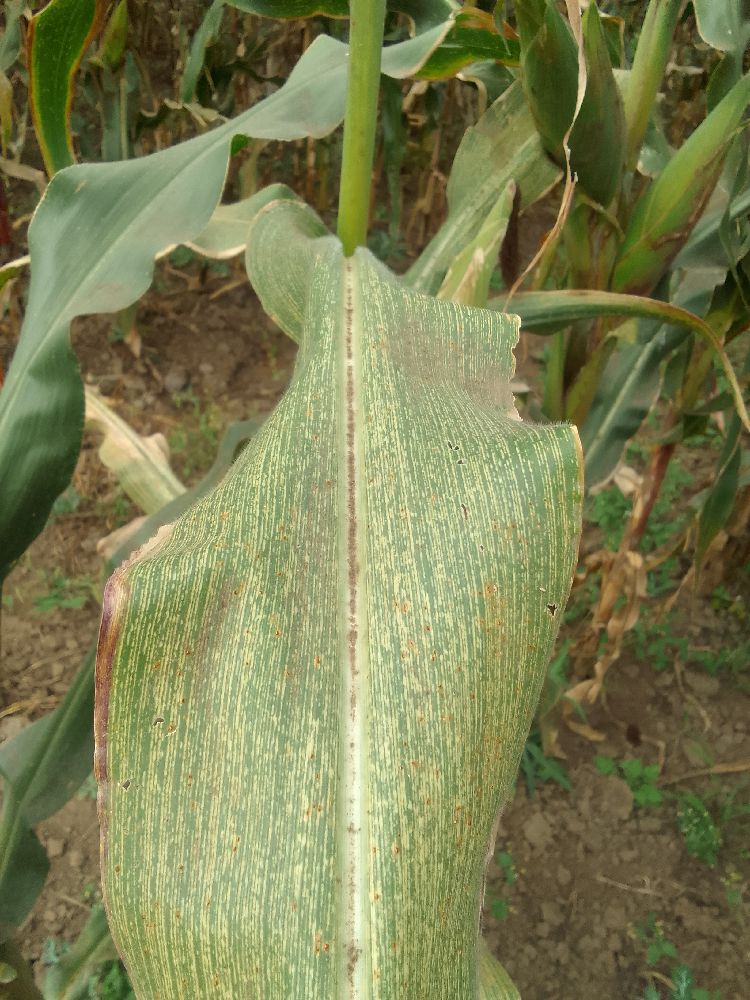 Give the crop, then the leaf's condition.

maize, maize streak virus
